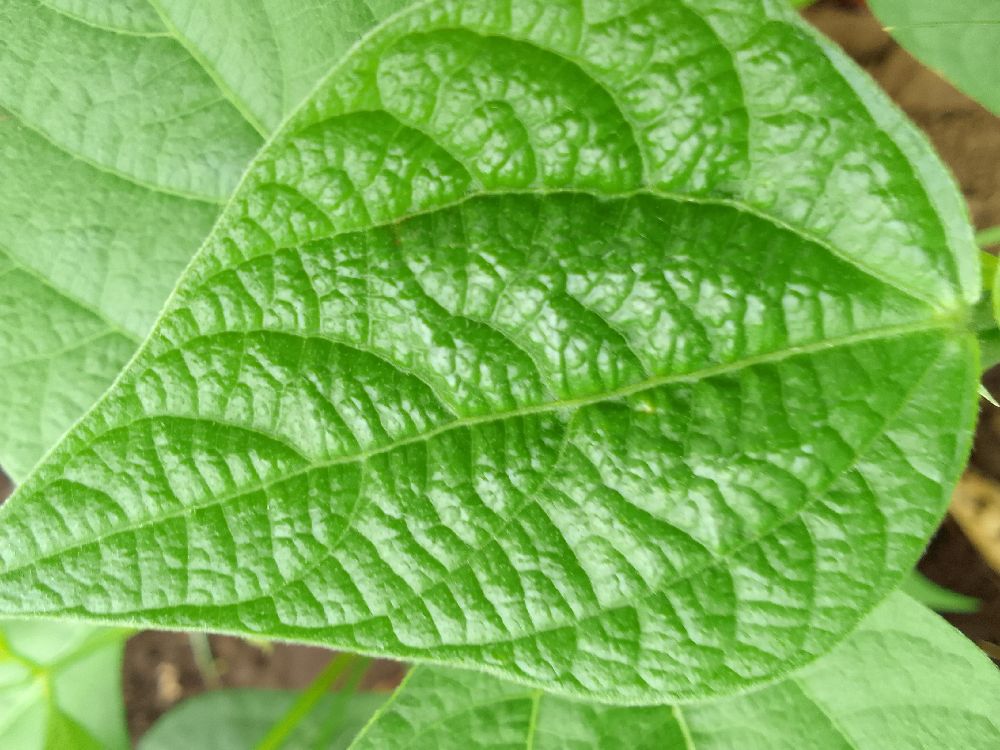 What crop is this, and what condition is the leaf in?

common bean, healthy
